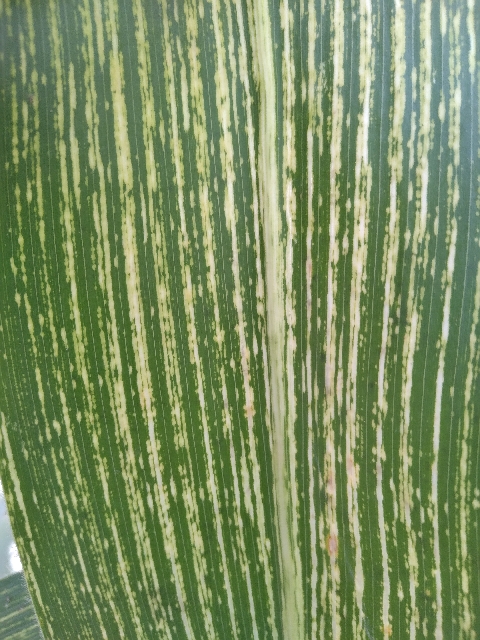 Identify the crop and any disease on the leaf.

maize, maize streak virus
